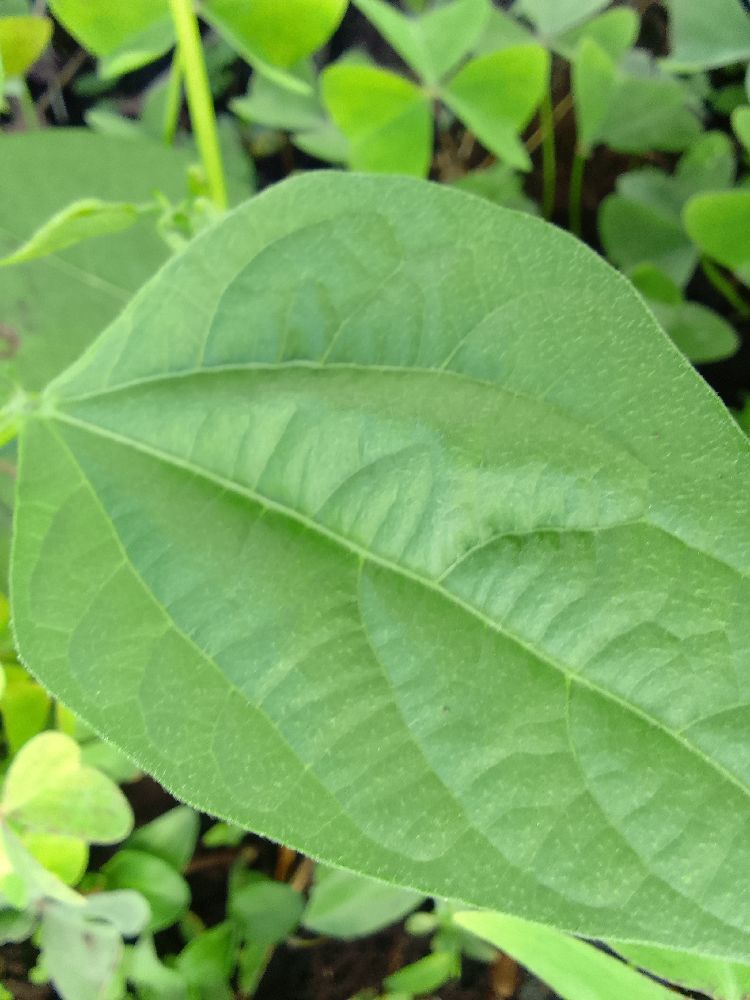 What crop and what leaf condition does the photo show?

common bean, healthy
